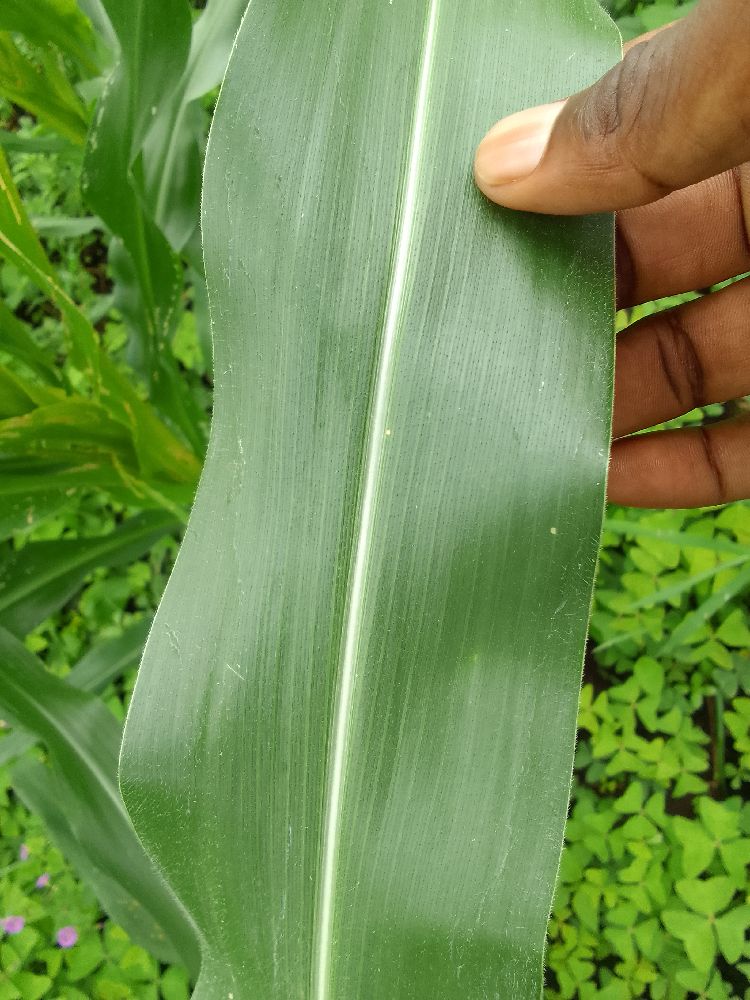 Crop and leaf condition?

maize, healthy
